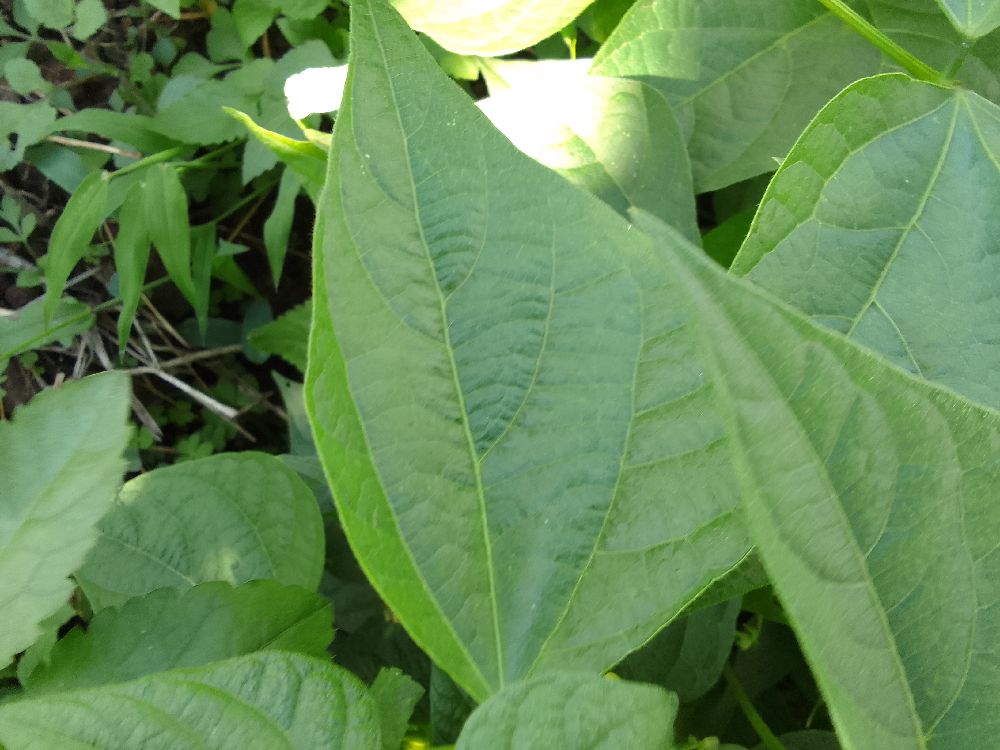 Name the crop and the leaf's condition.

common bean, healthy
